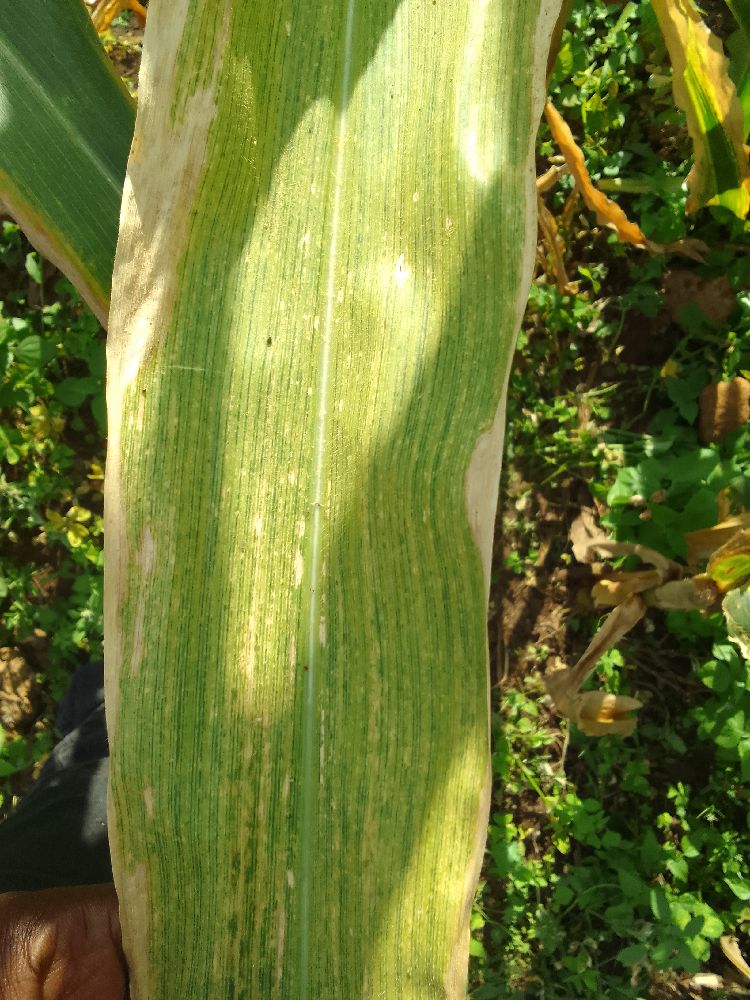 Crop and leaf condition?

maize, maize lethal necrosis
